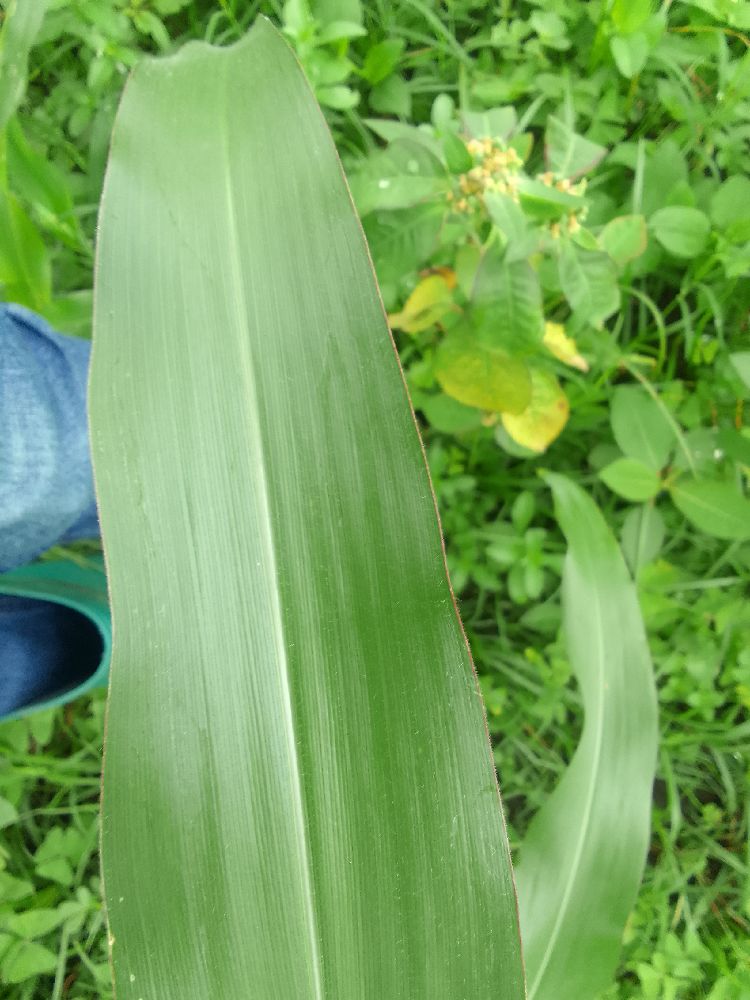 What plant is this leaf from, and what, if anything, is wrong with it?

maize, healthy
